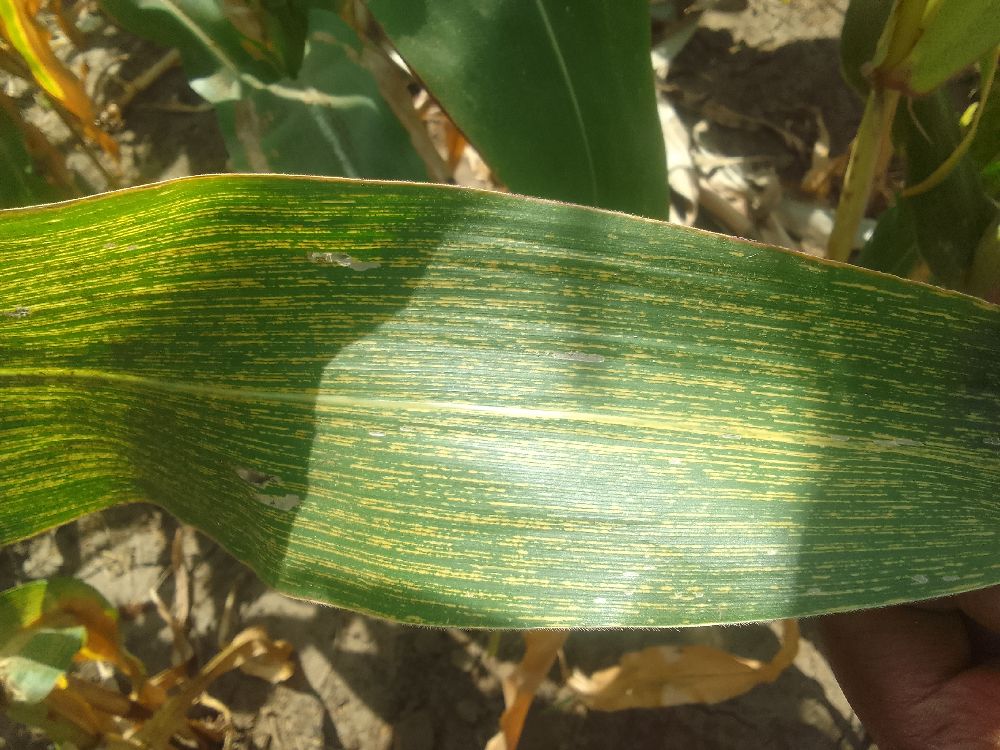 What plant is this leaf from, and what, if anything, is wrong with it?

maize, maize streak virus
